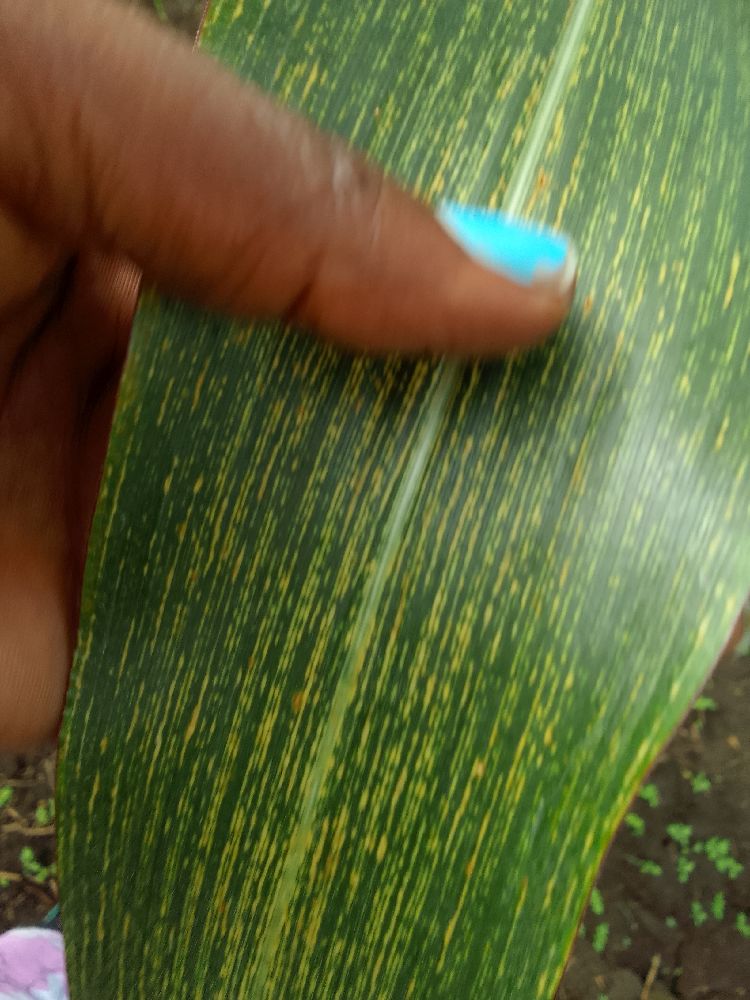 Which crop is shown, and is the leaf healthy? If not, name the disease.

maize, maize streak virus
